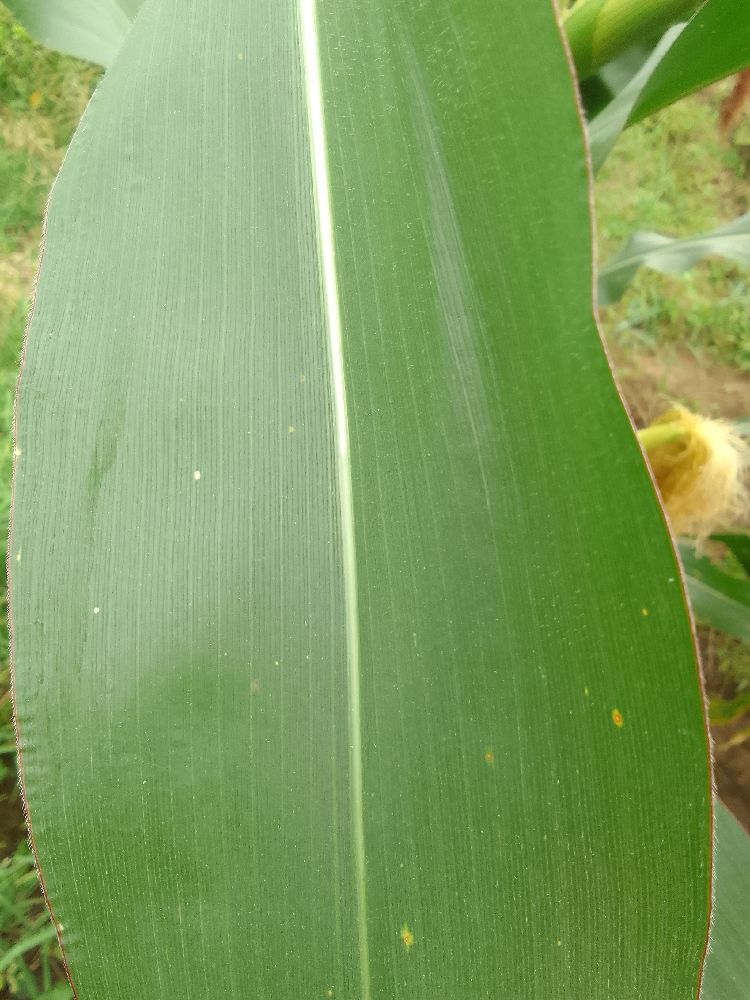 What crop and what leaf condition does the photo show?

maize, healthy
